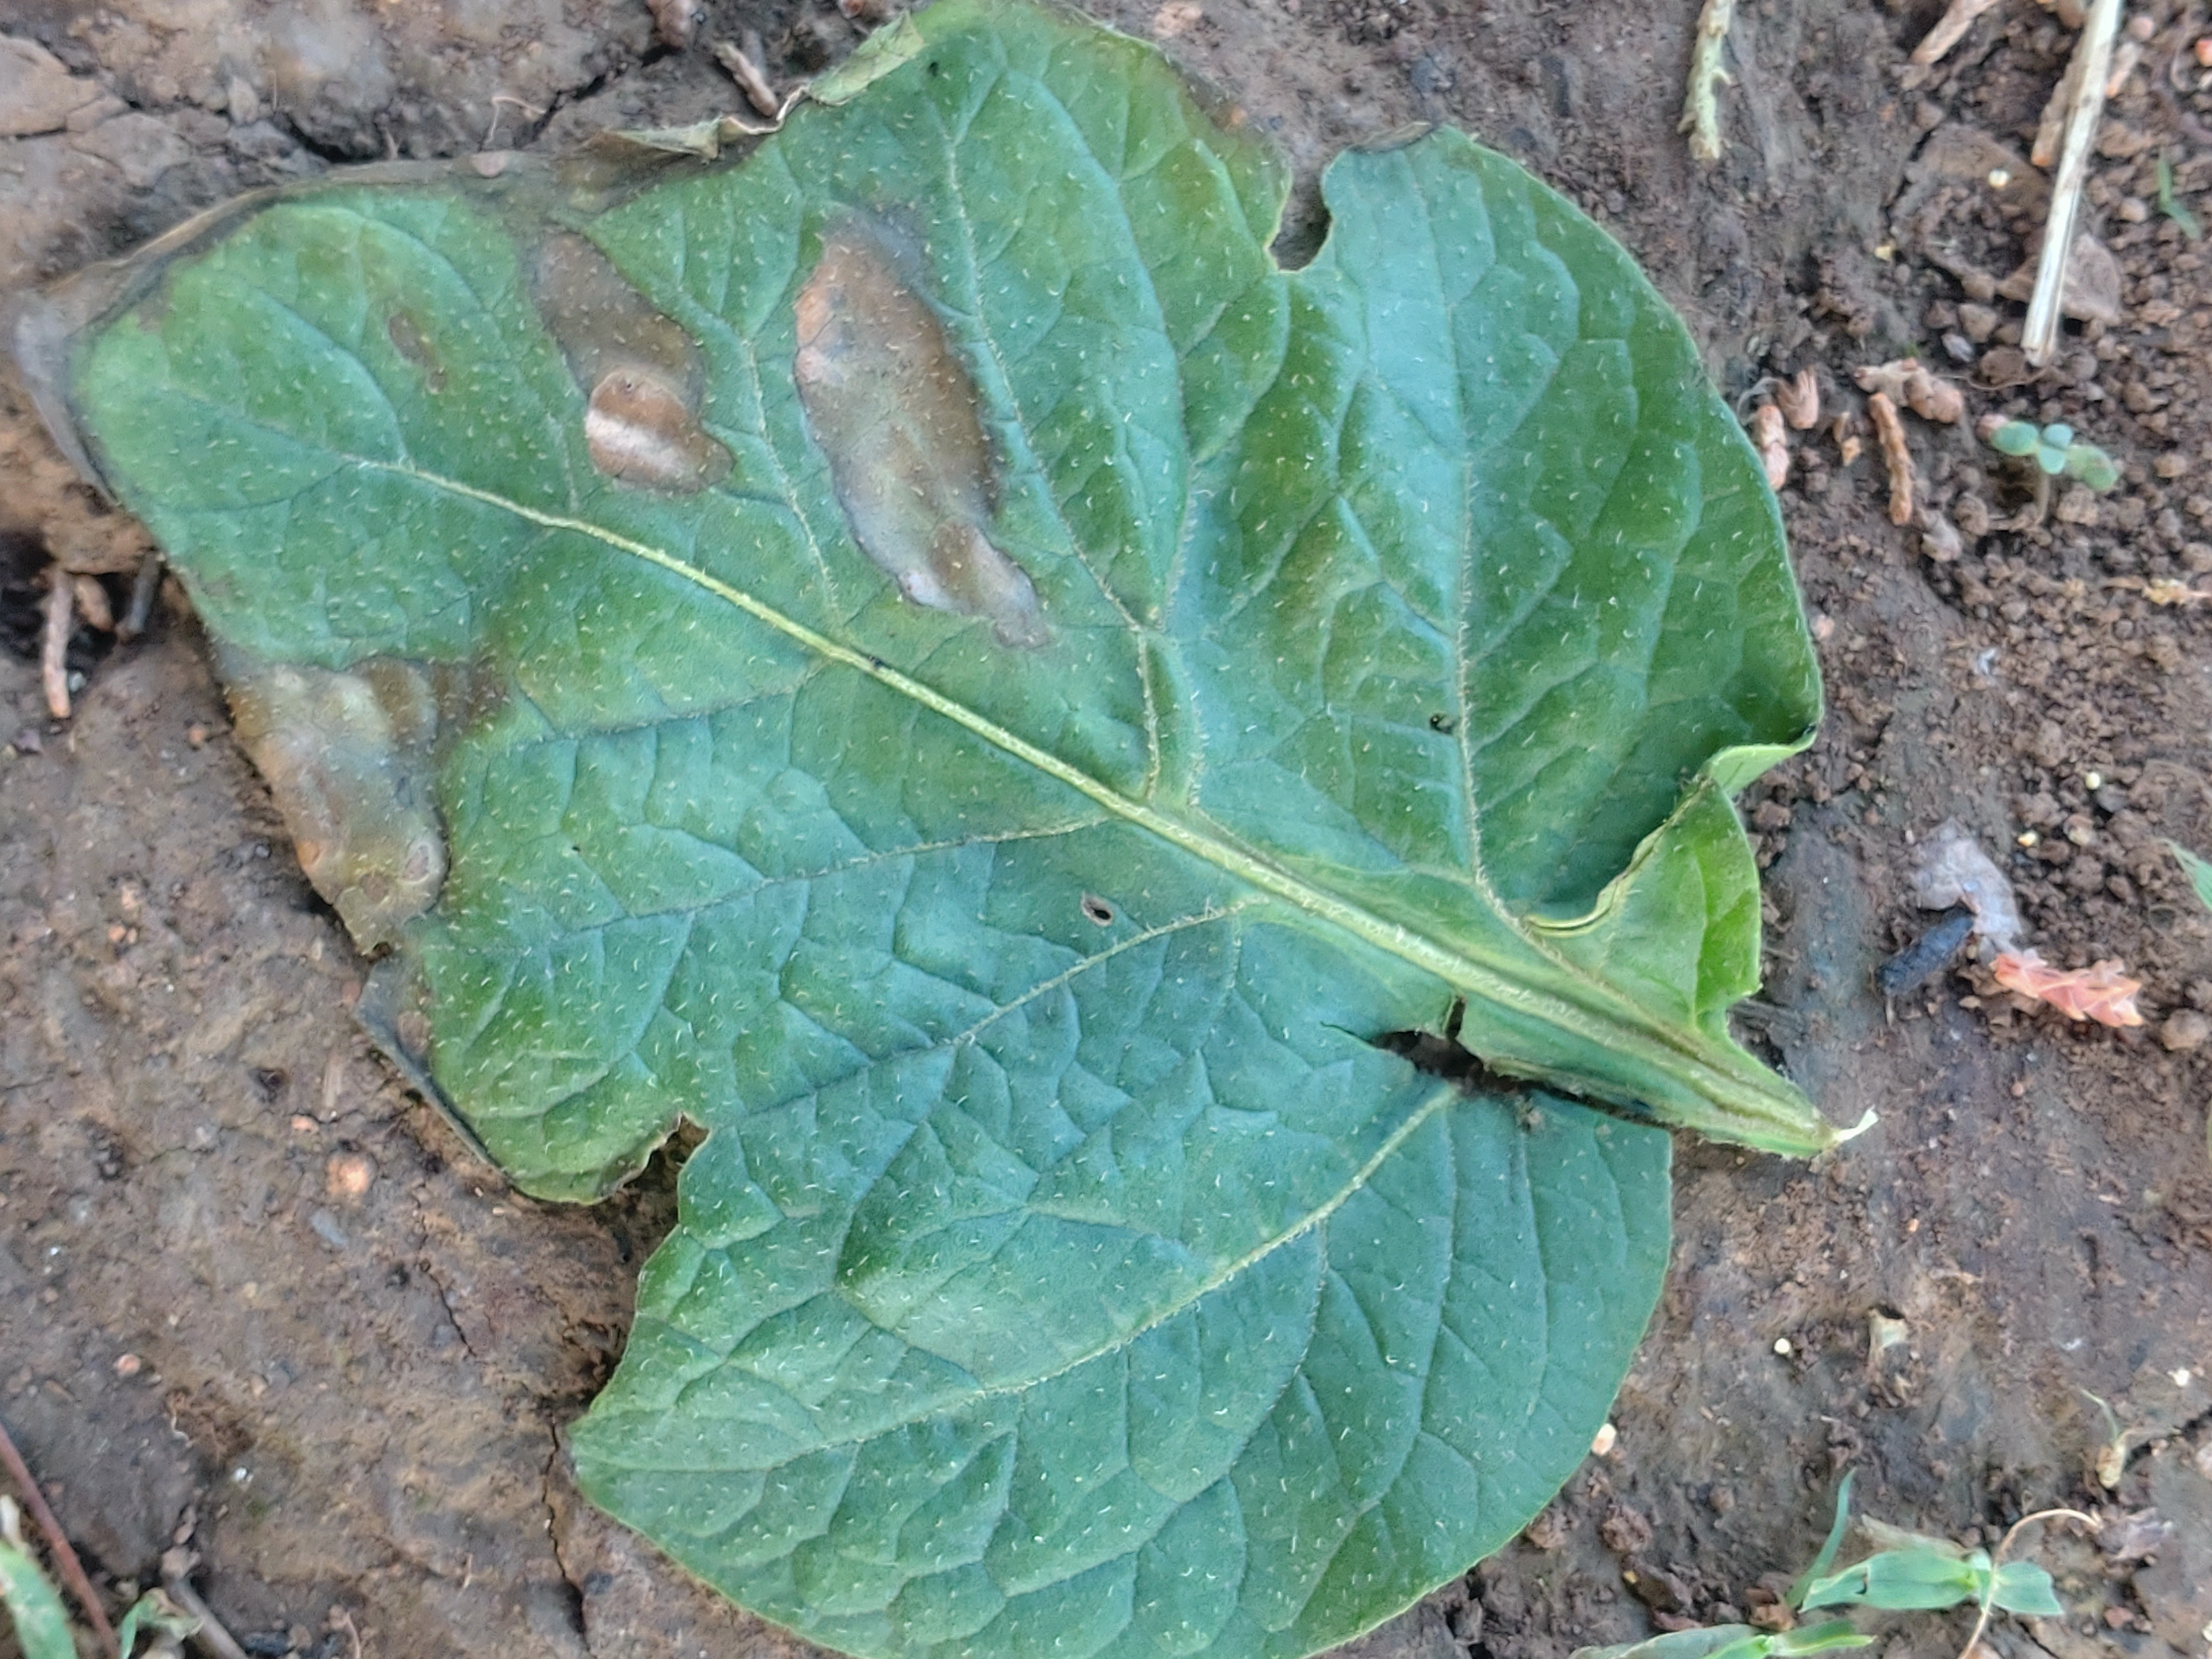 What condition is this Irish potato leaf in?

early blight
